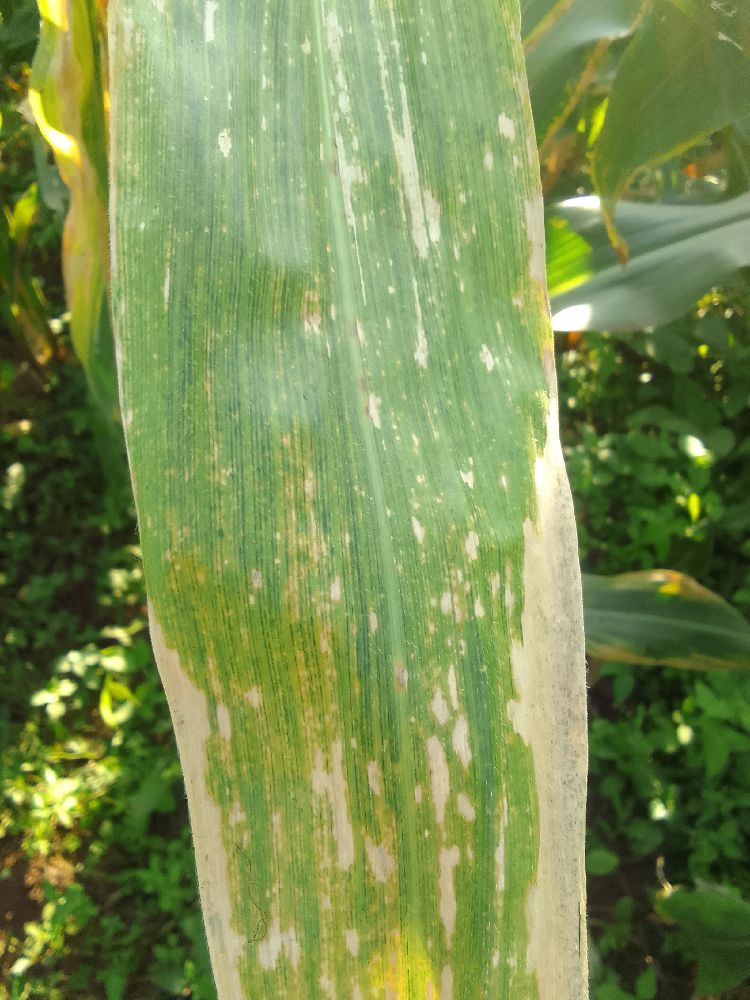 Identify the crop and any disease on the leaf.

maize, maize lethal necrosis
